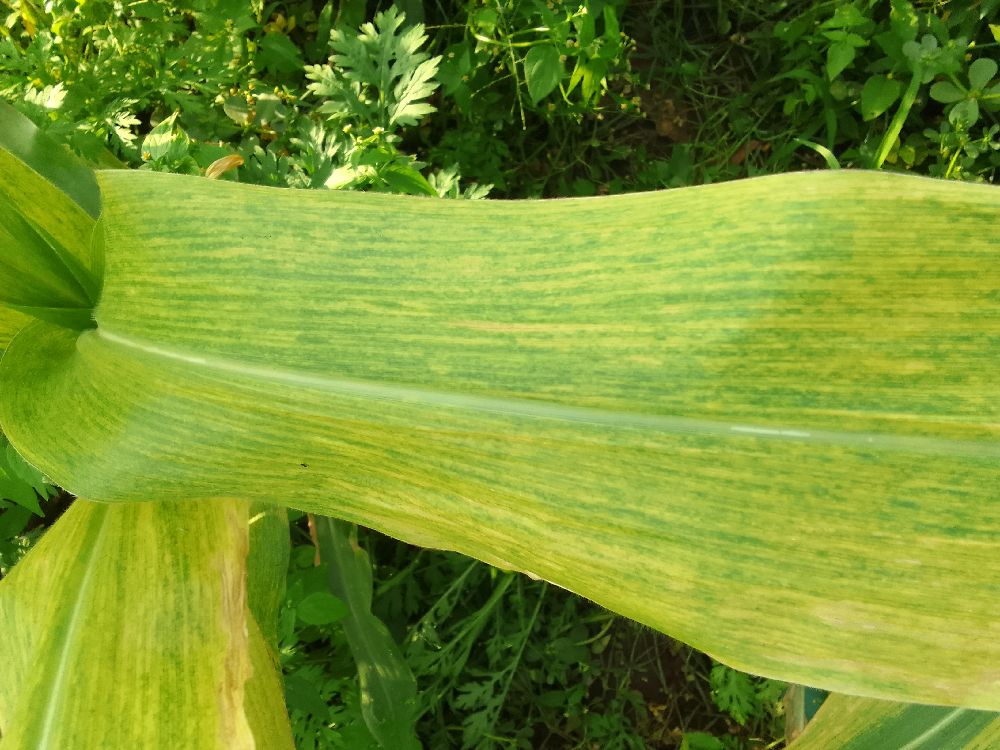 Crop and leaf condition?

maize, maize lethal necrosis
